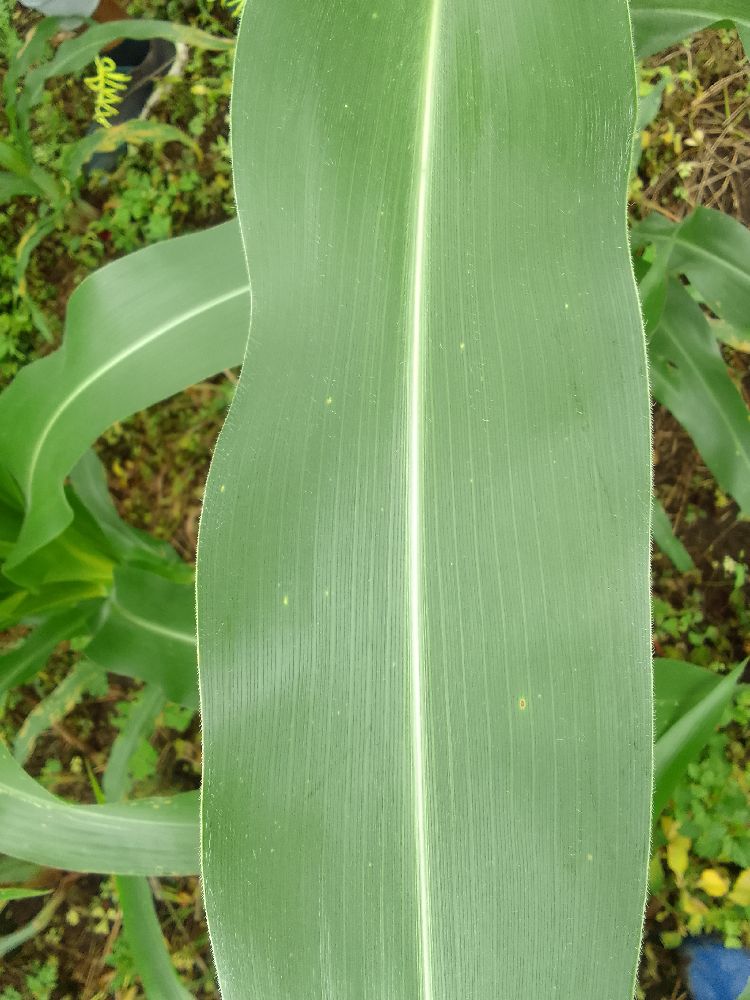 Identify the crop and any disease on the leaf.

maize, healthy
